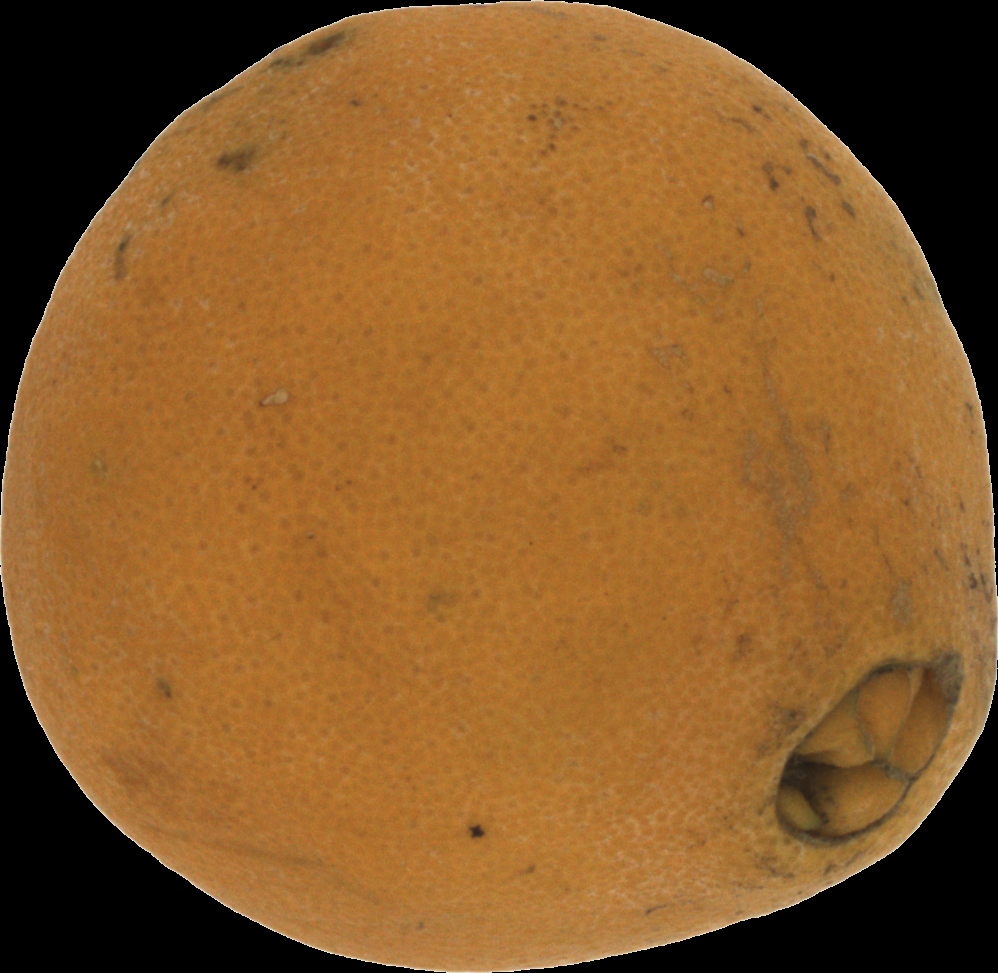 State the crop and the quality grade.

orange, bad
